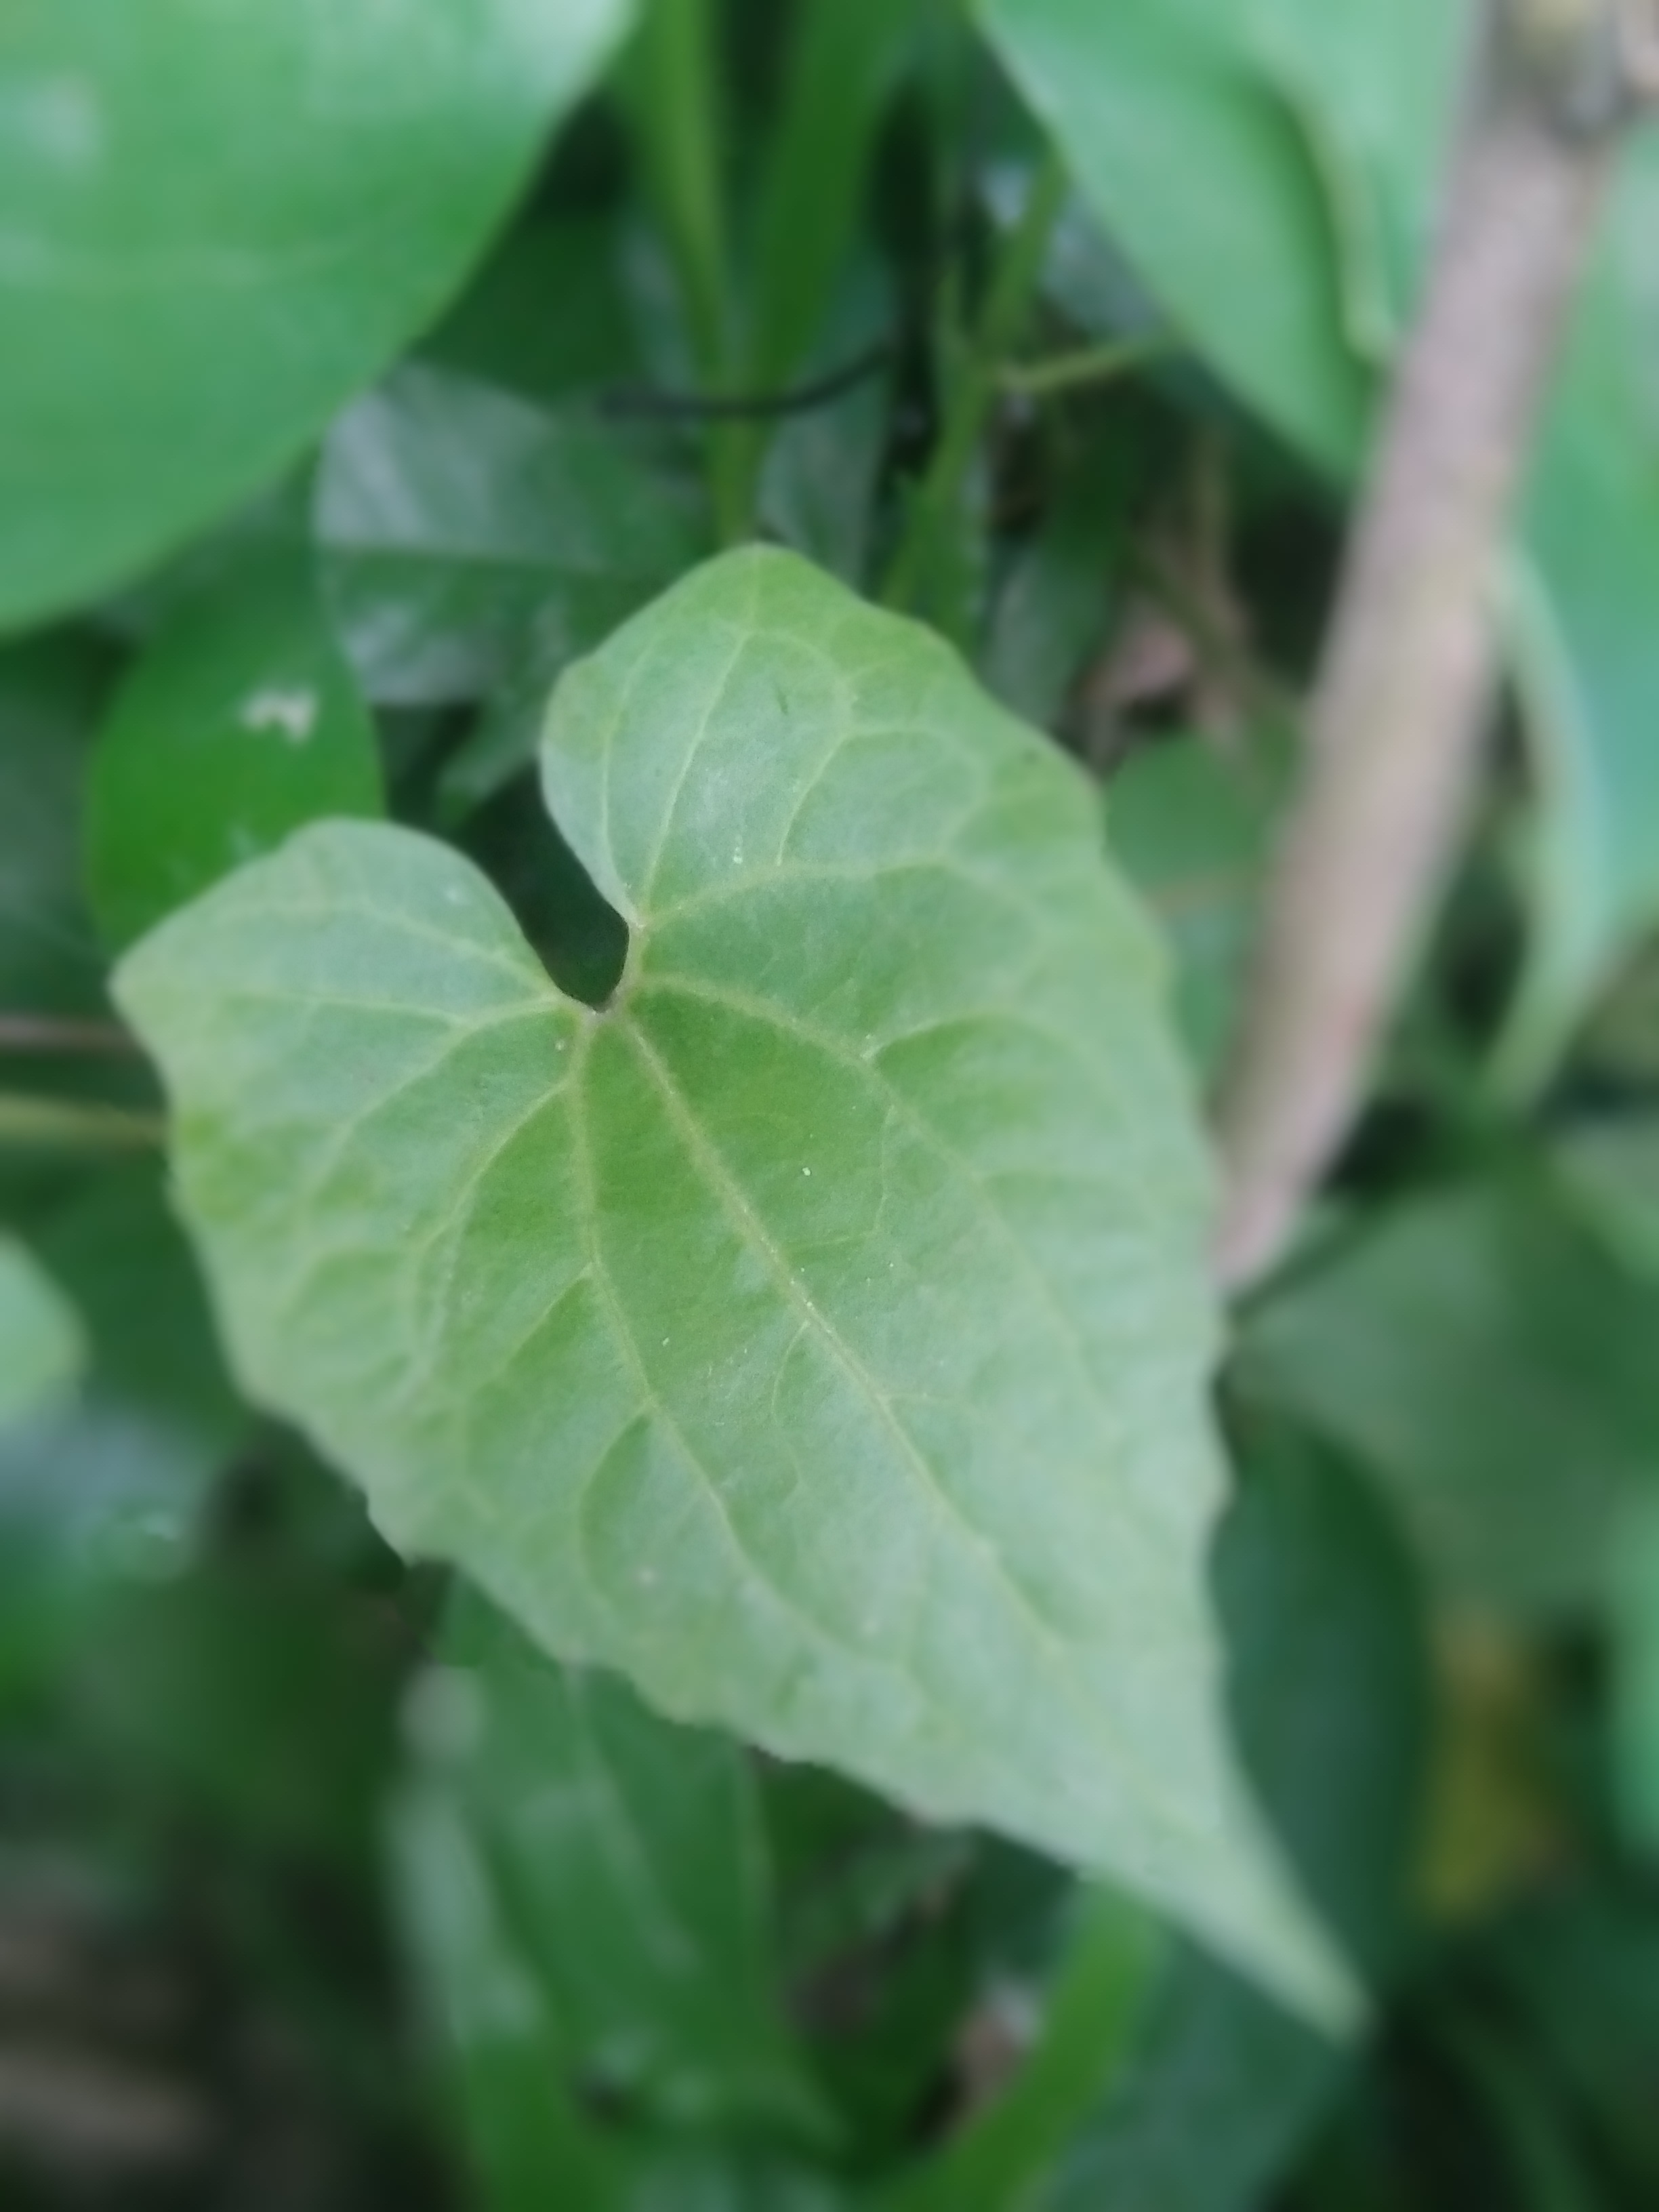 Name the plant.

bitter vine
